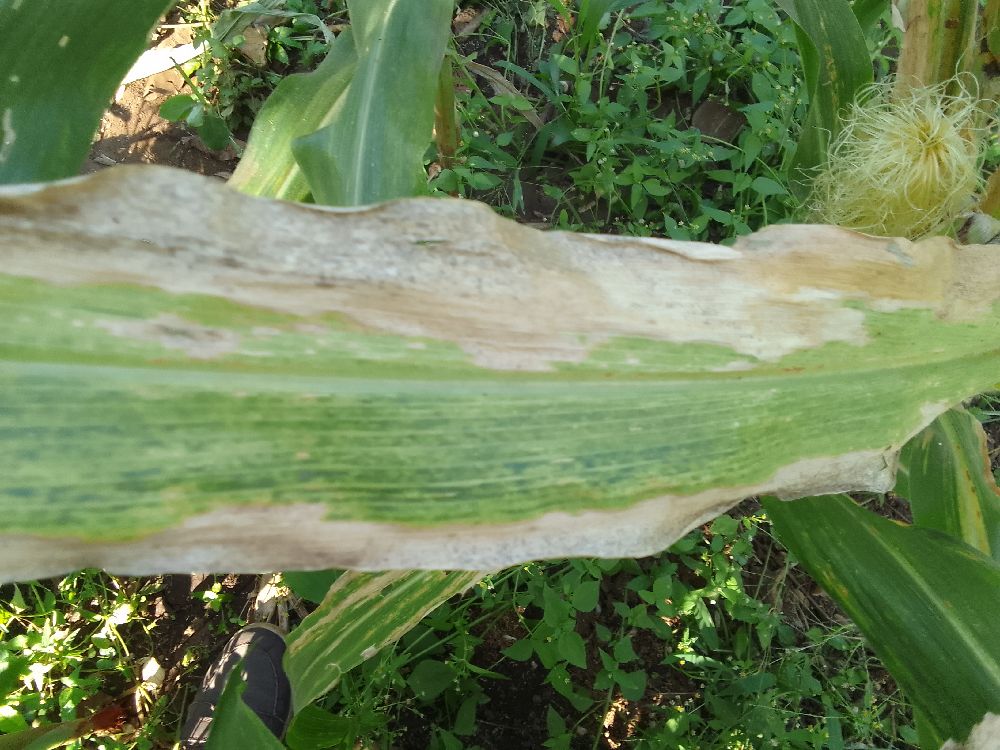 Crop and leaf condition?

maize, maize lethal necrosis
